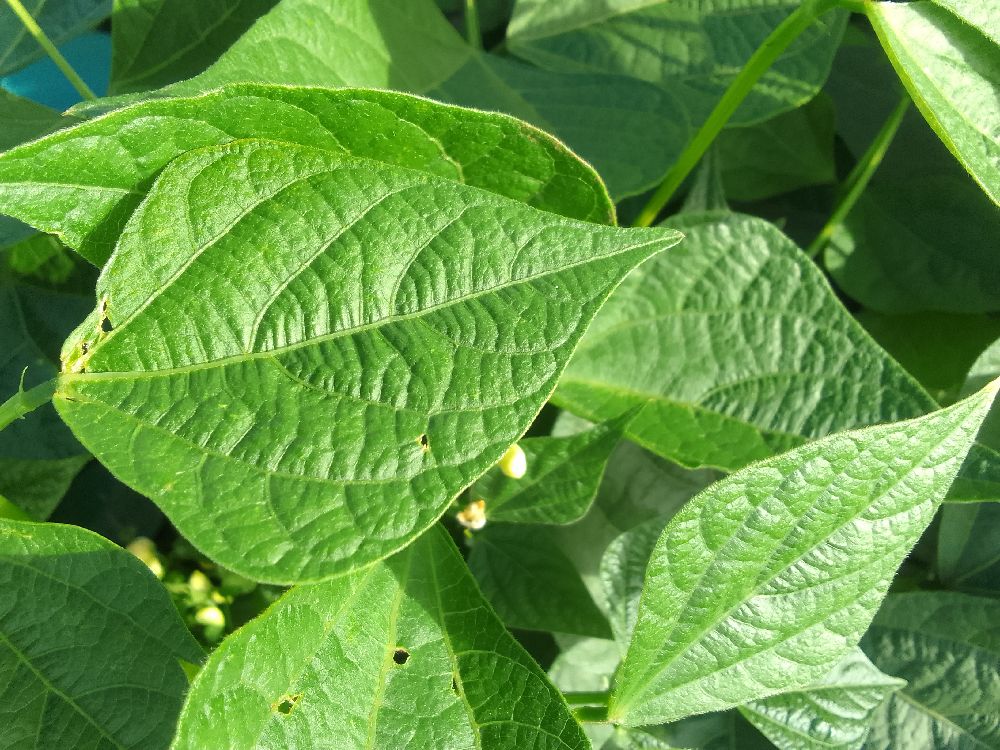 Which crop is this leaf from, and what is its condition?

common bean, healthy
